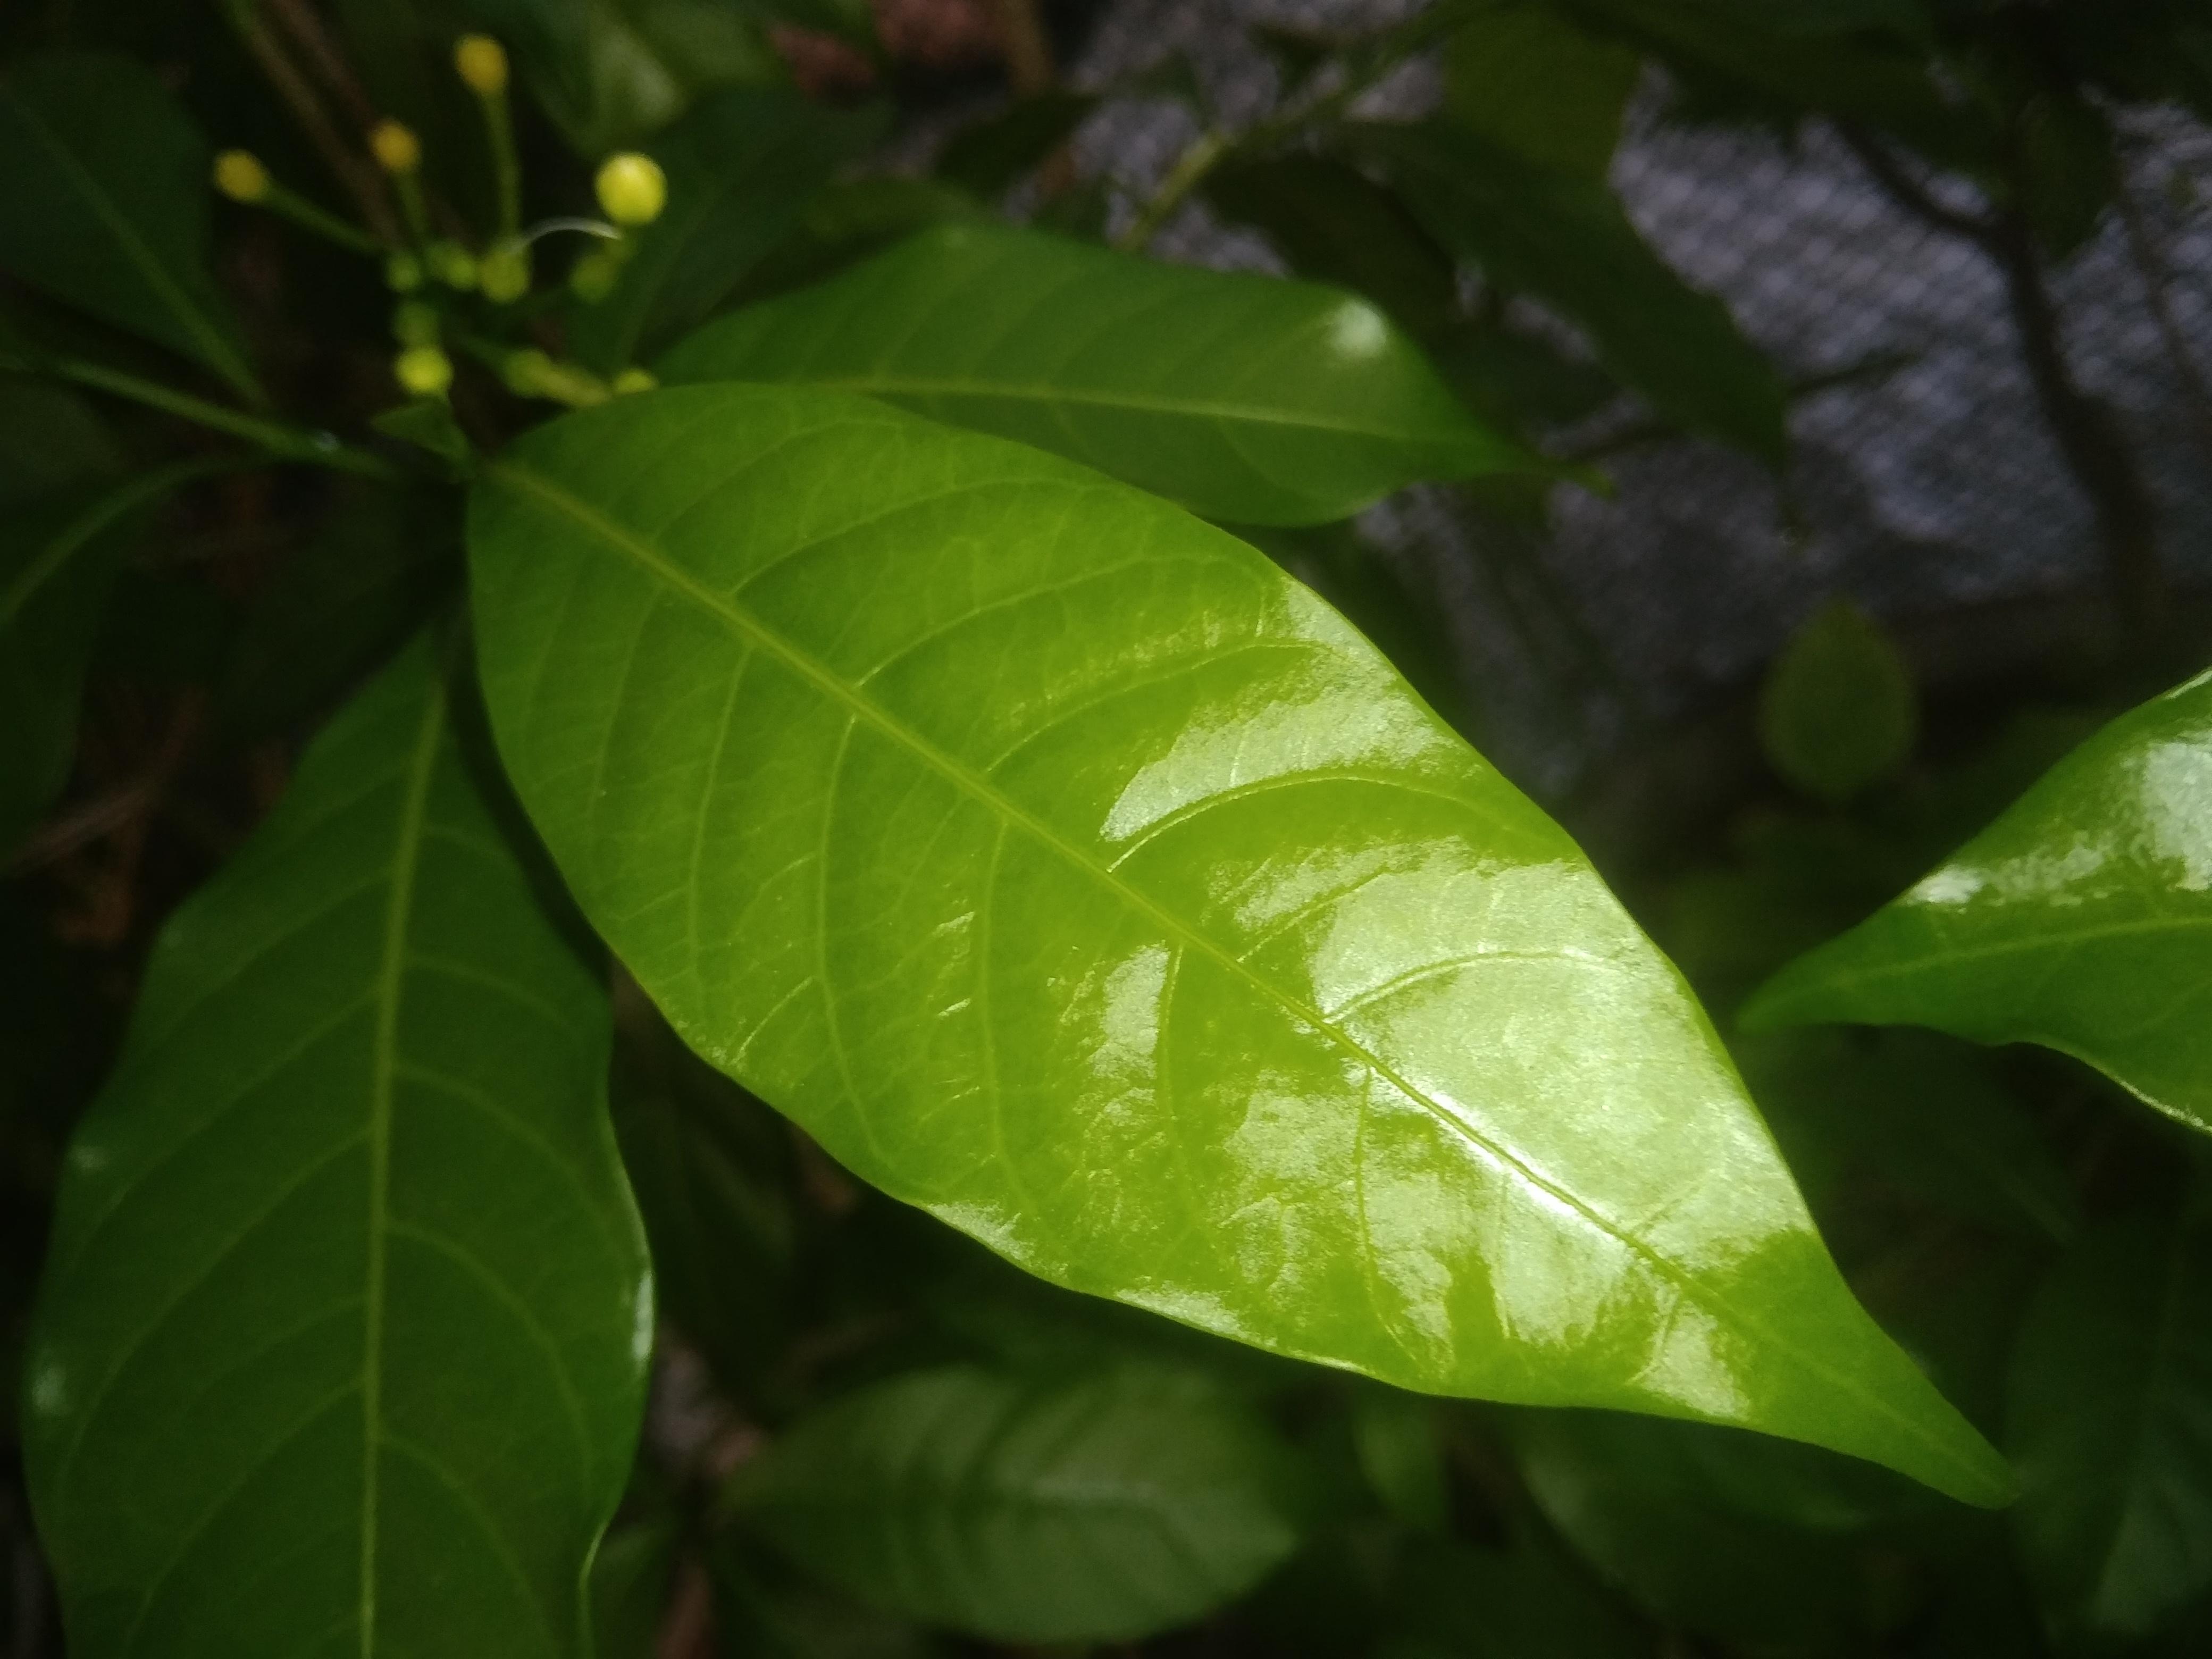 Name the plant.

togor
